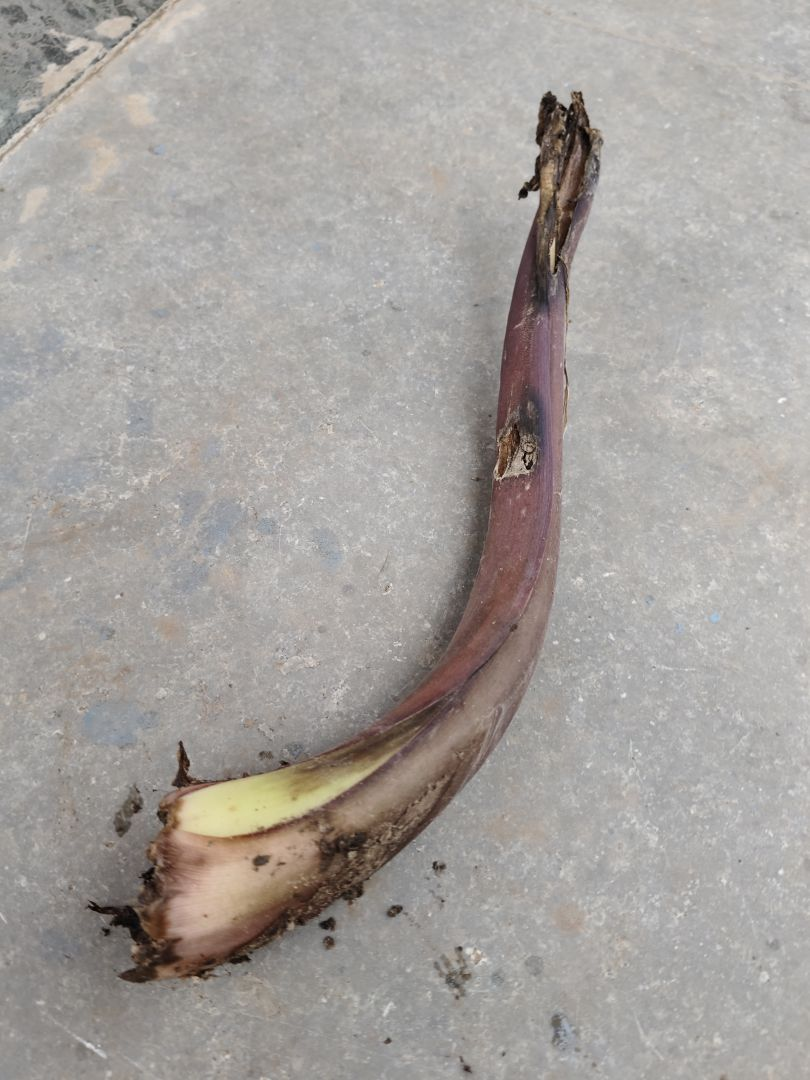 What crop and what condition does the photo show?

taro, root rot
